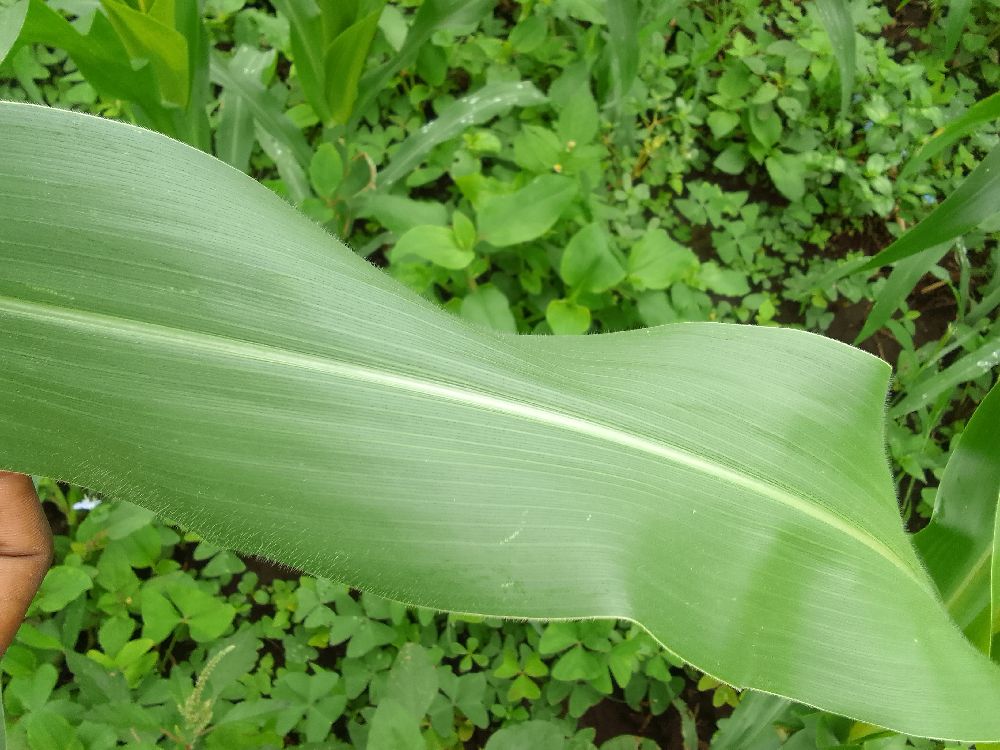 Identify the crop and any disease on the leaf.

maize, healthy
